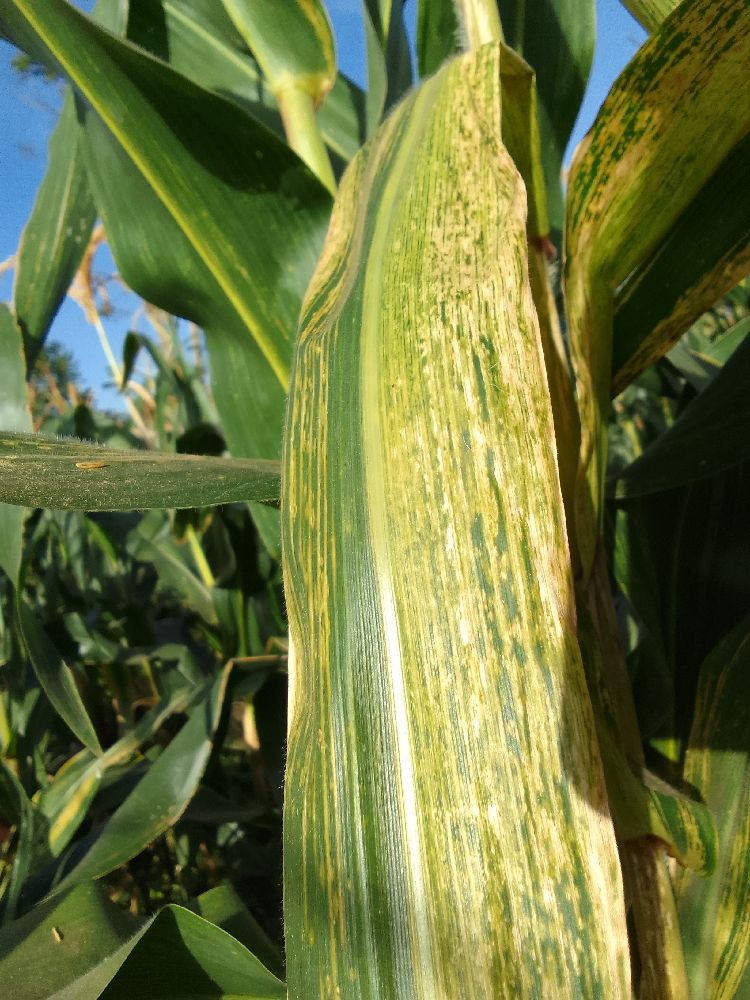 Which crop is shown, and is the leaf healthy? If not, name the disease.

maize, maize lethal necrosis
